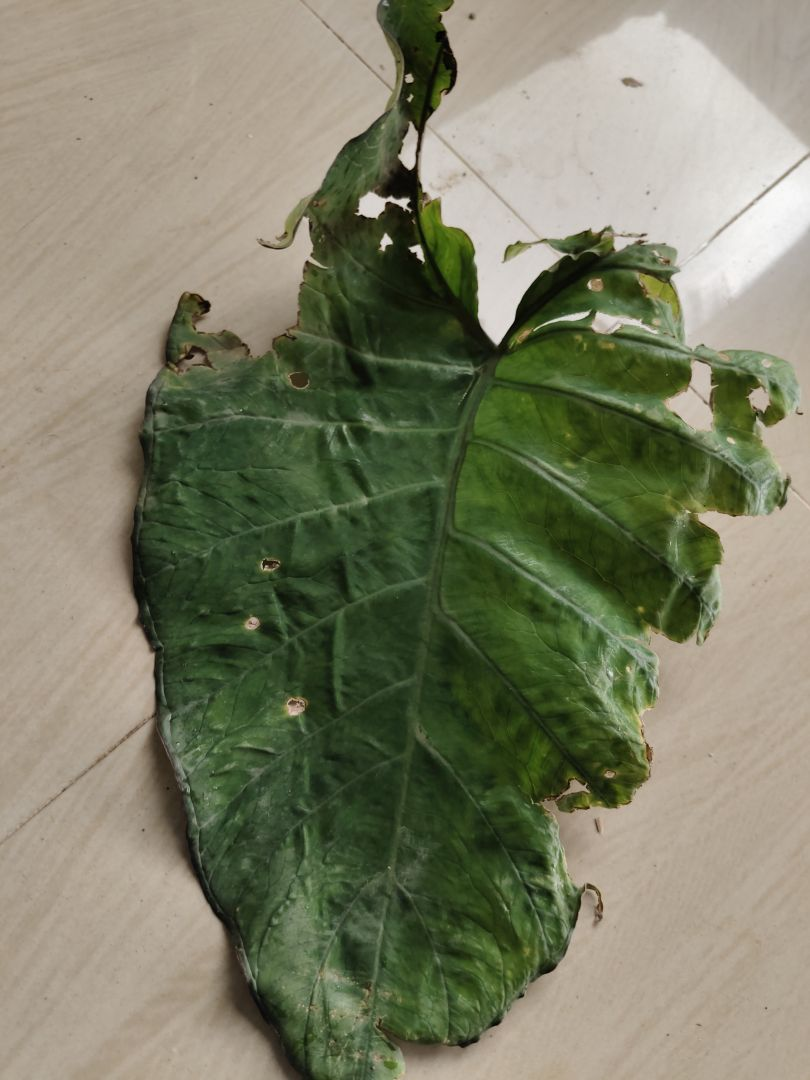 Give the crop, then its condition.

taro, leaf blight
